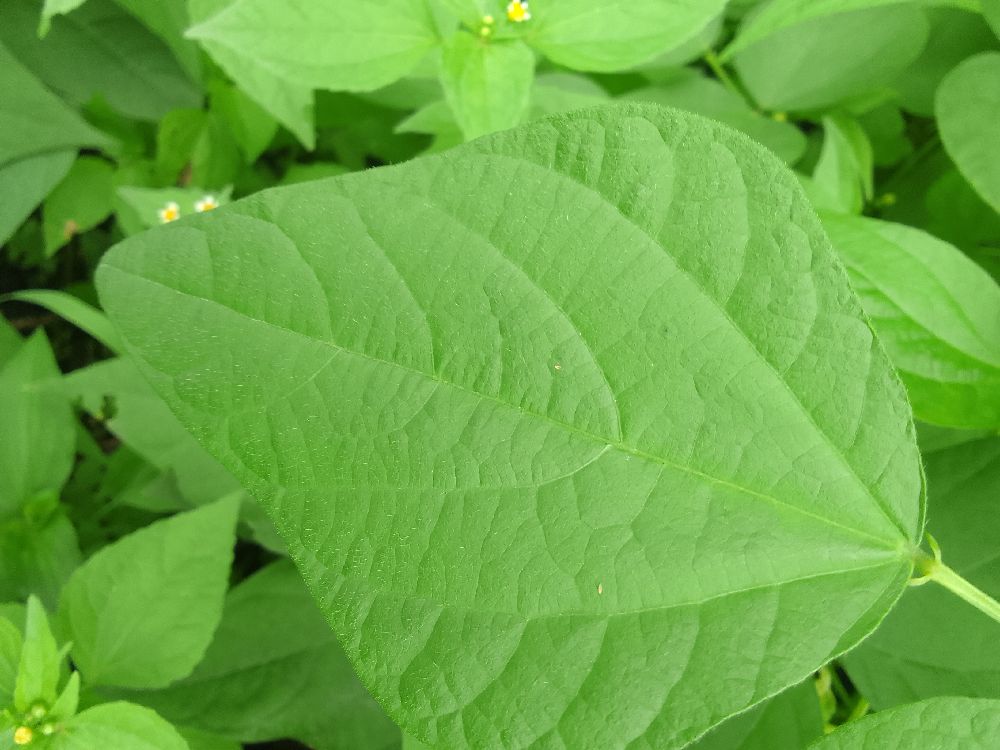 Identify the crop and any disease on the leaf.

common bean, healthy
